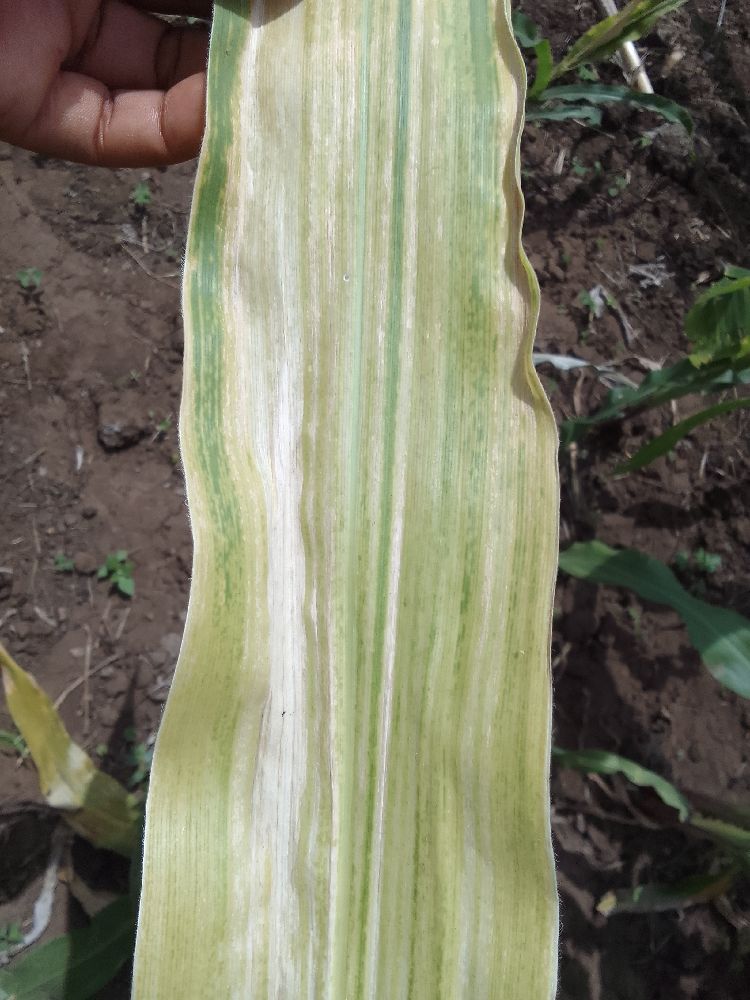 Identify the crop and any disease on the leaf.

maize, maize lethal necrosis
